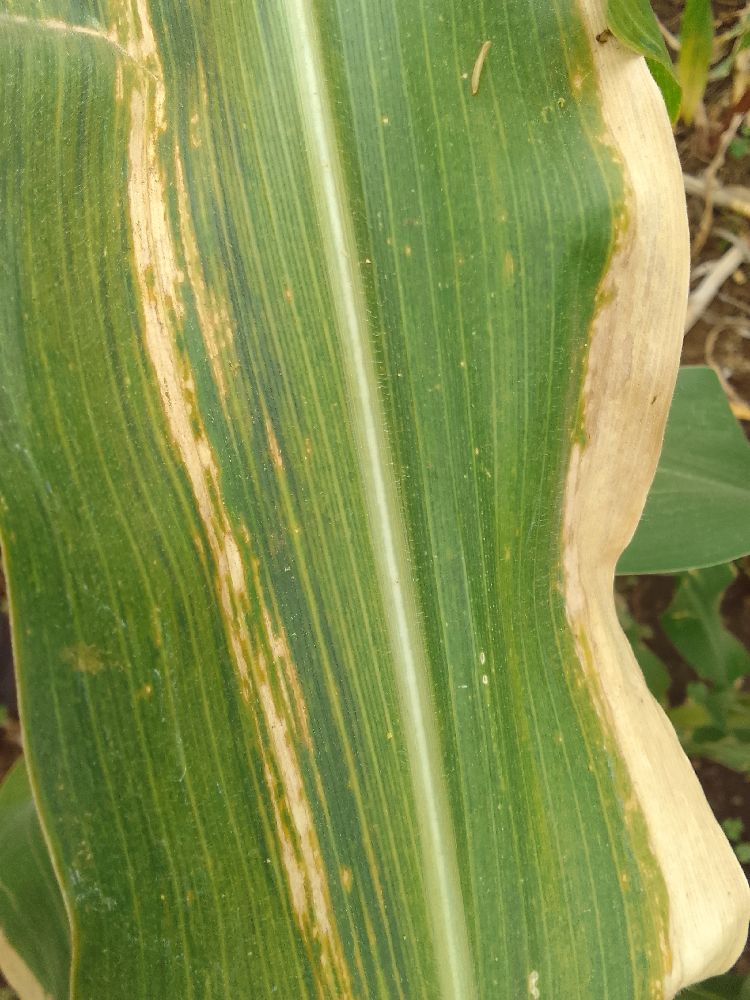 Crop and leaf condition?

maize, maize lethal necrosis
